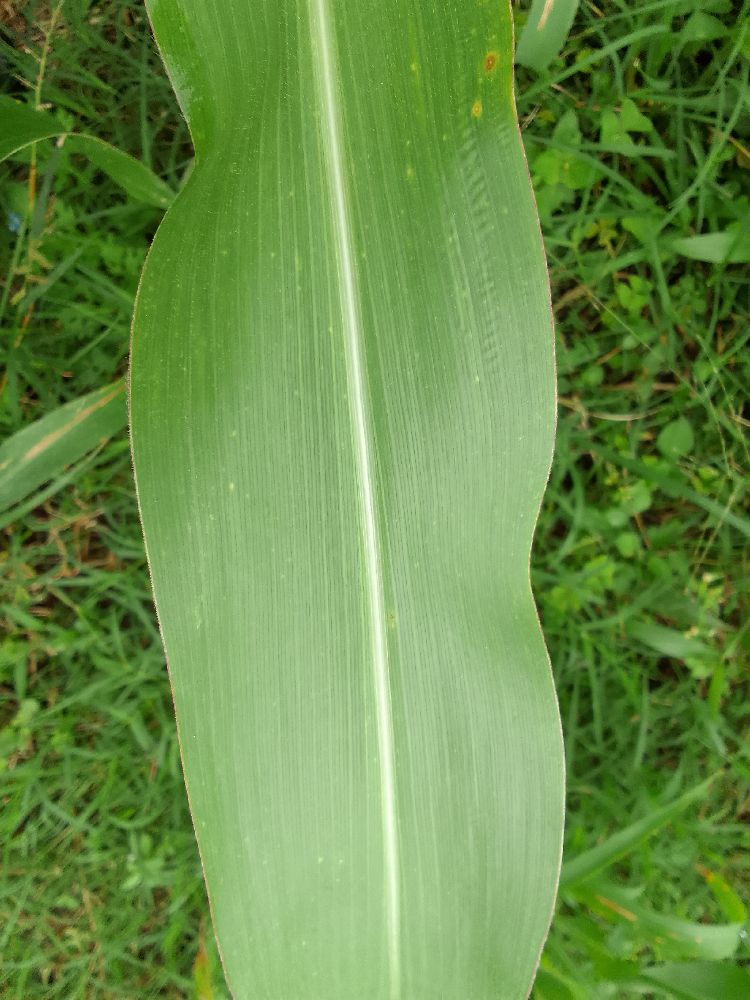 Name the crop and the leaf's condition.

maize, healthy
